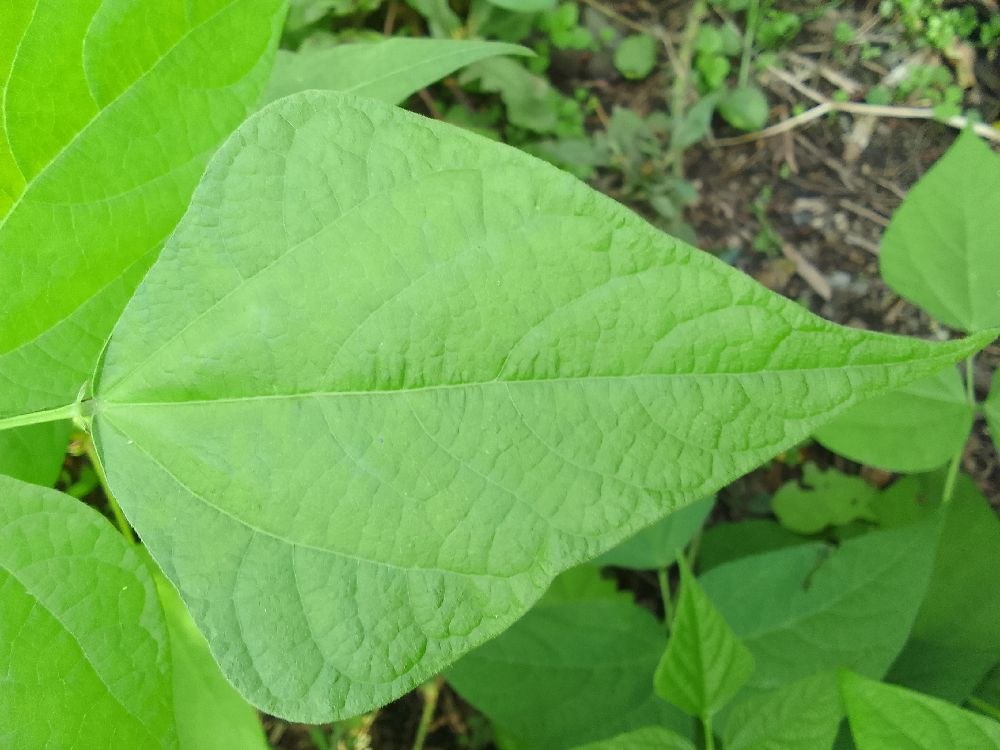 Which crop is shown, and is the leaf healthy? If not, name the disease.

common bean, healthy
